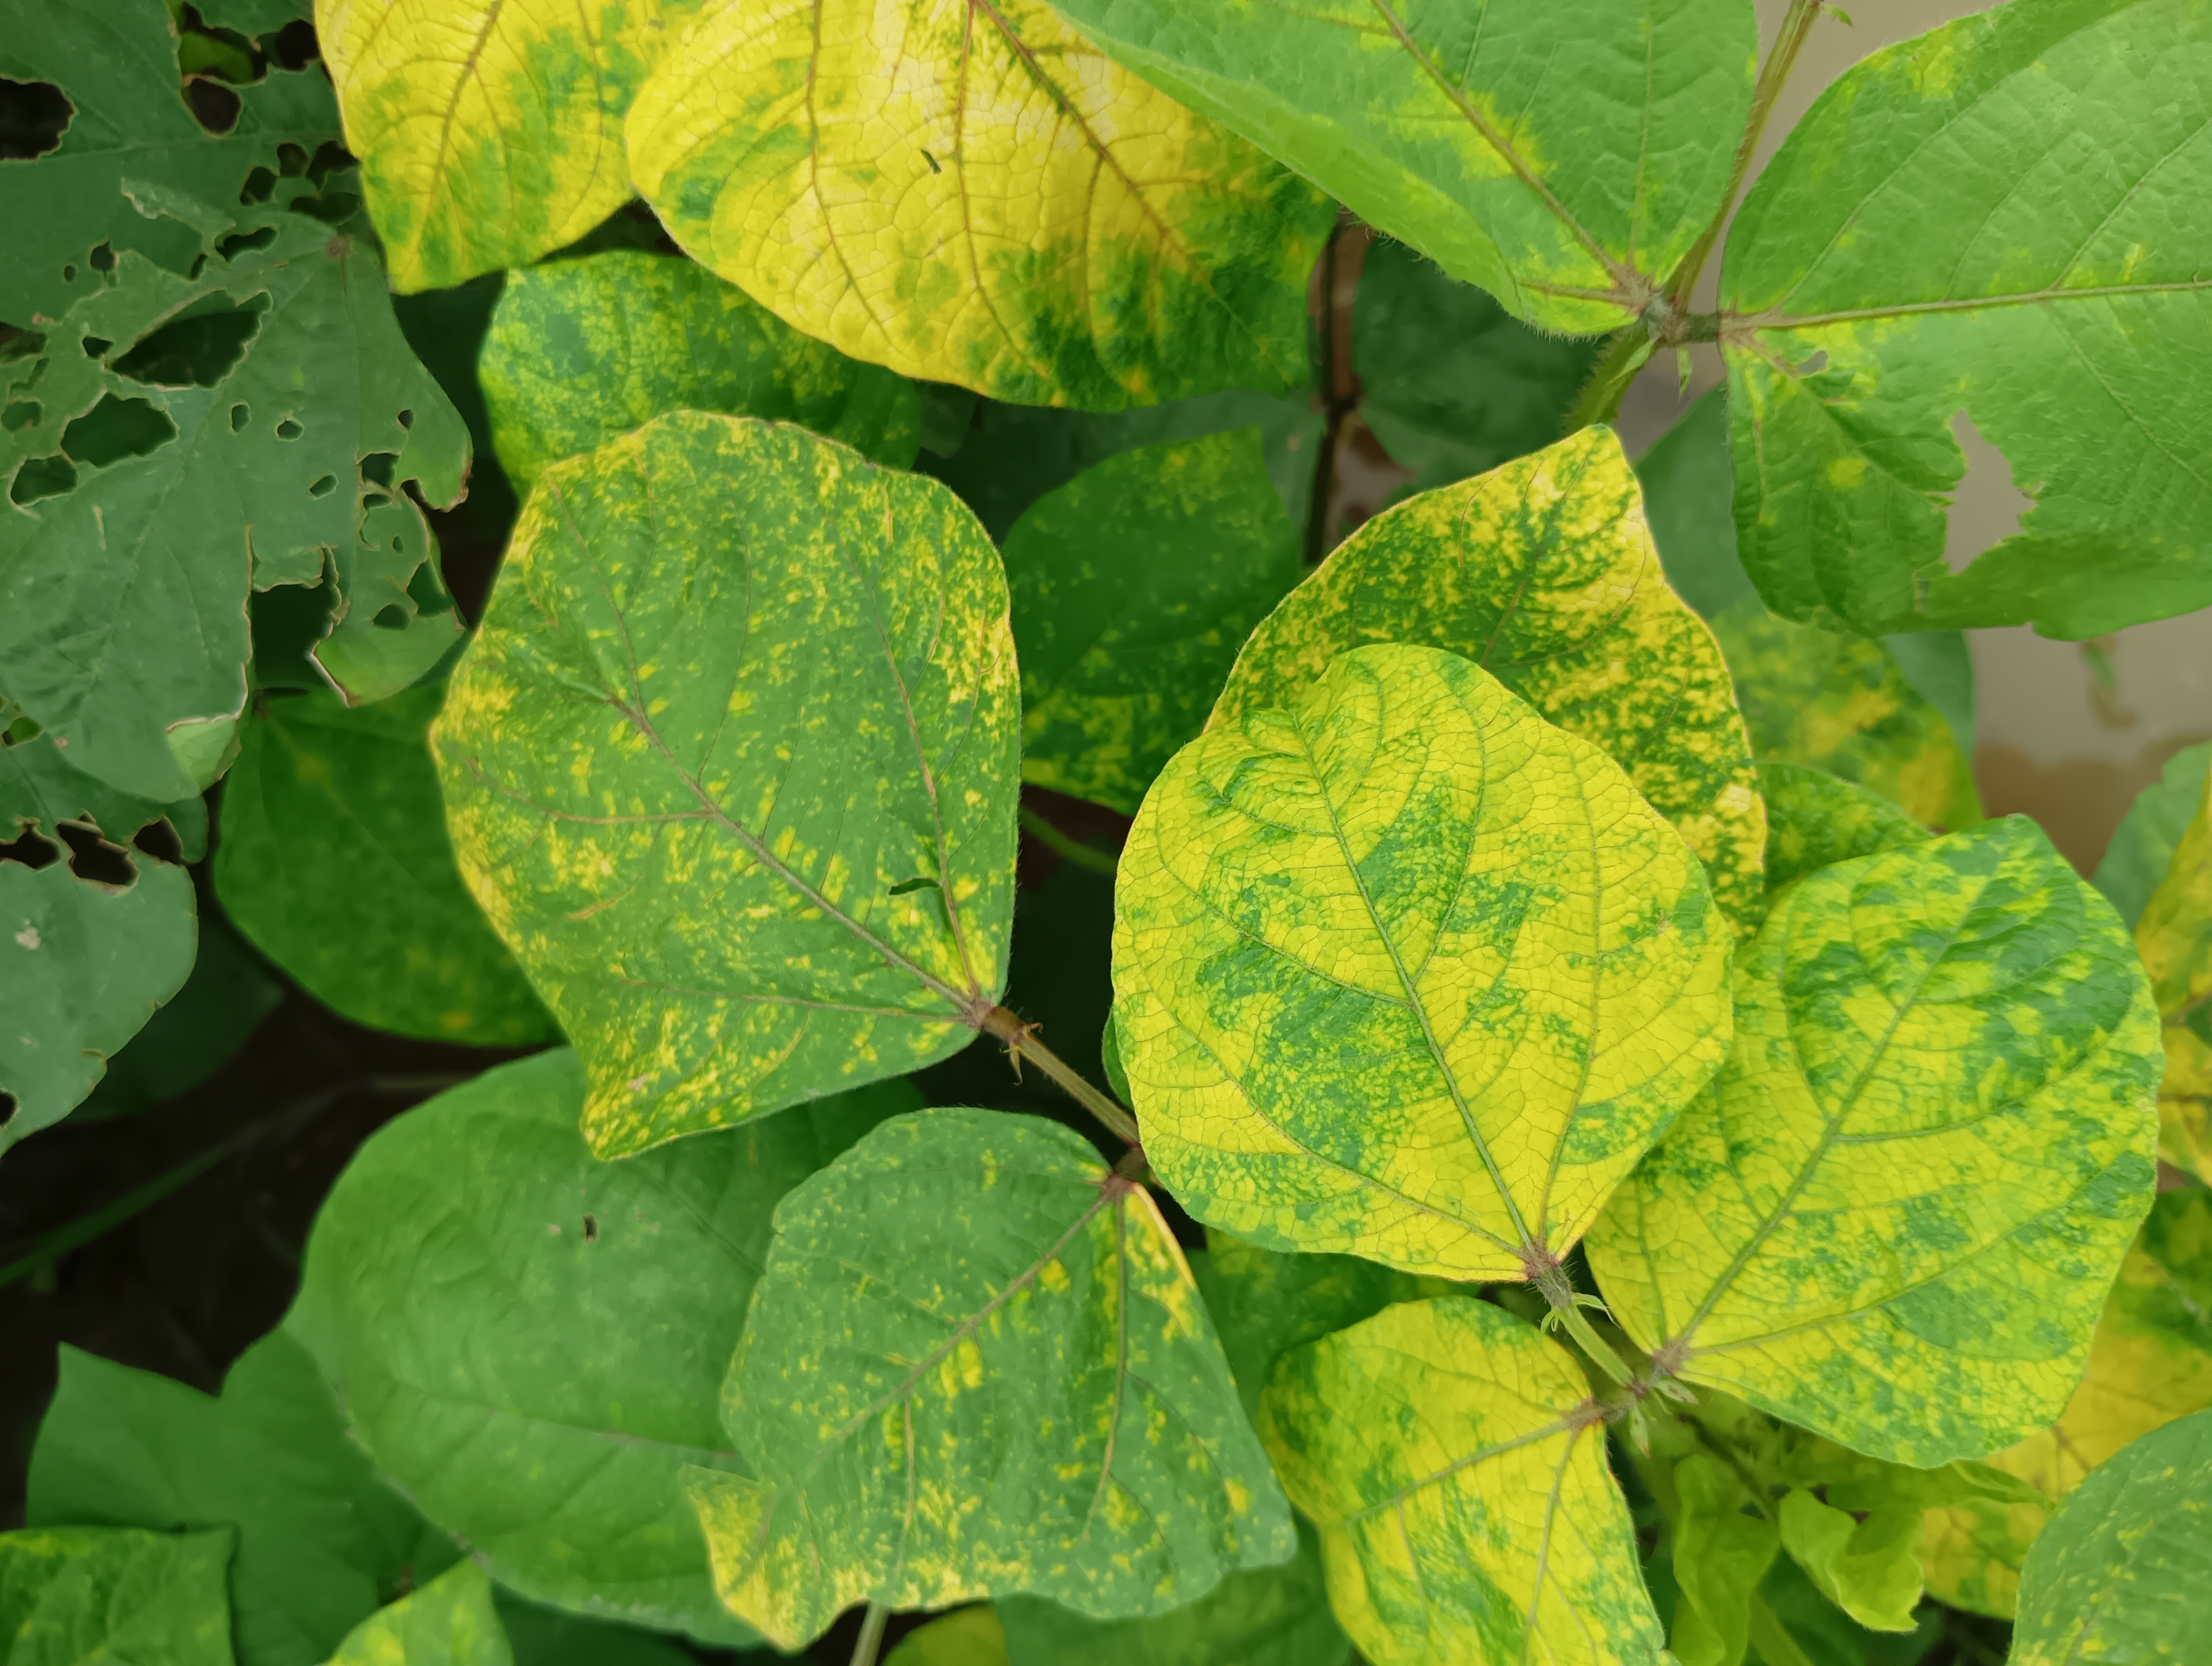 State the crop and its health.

mungbean, yellow mosaic
